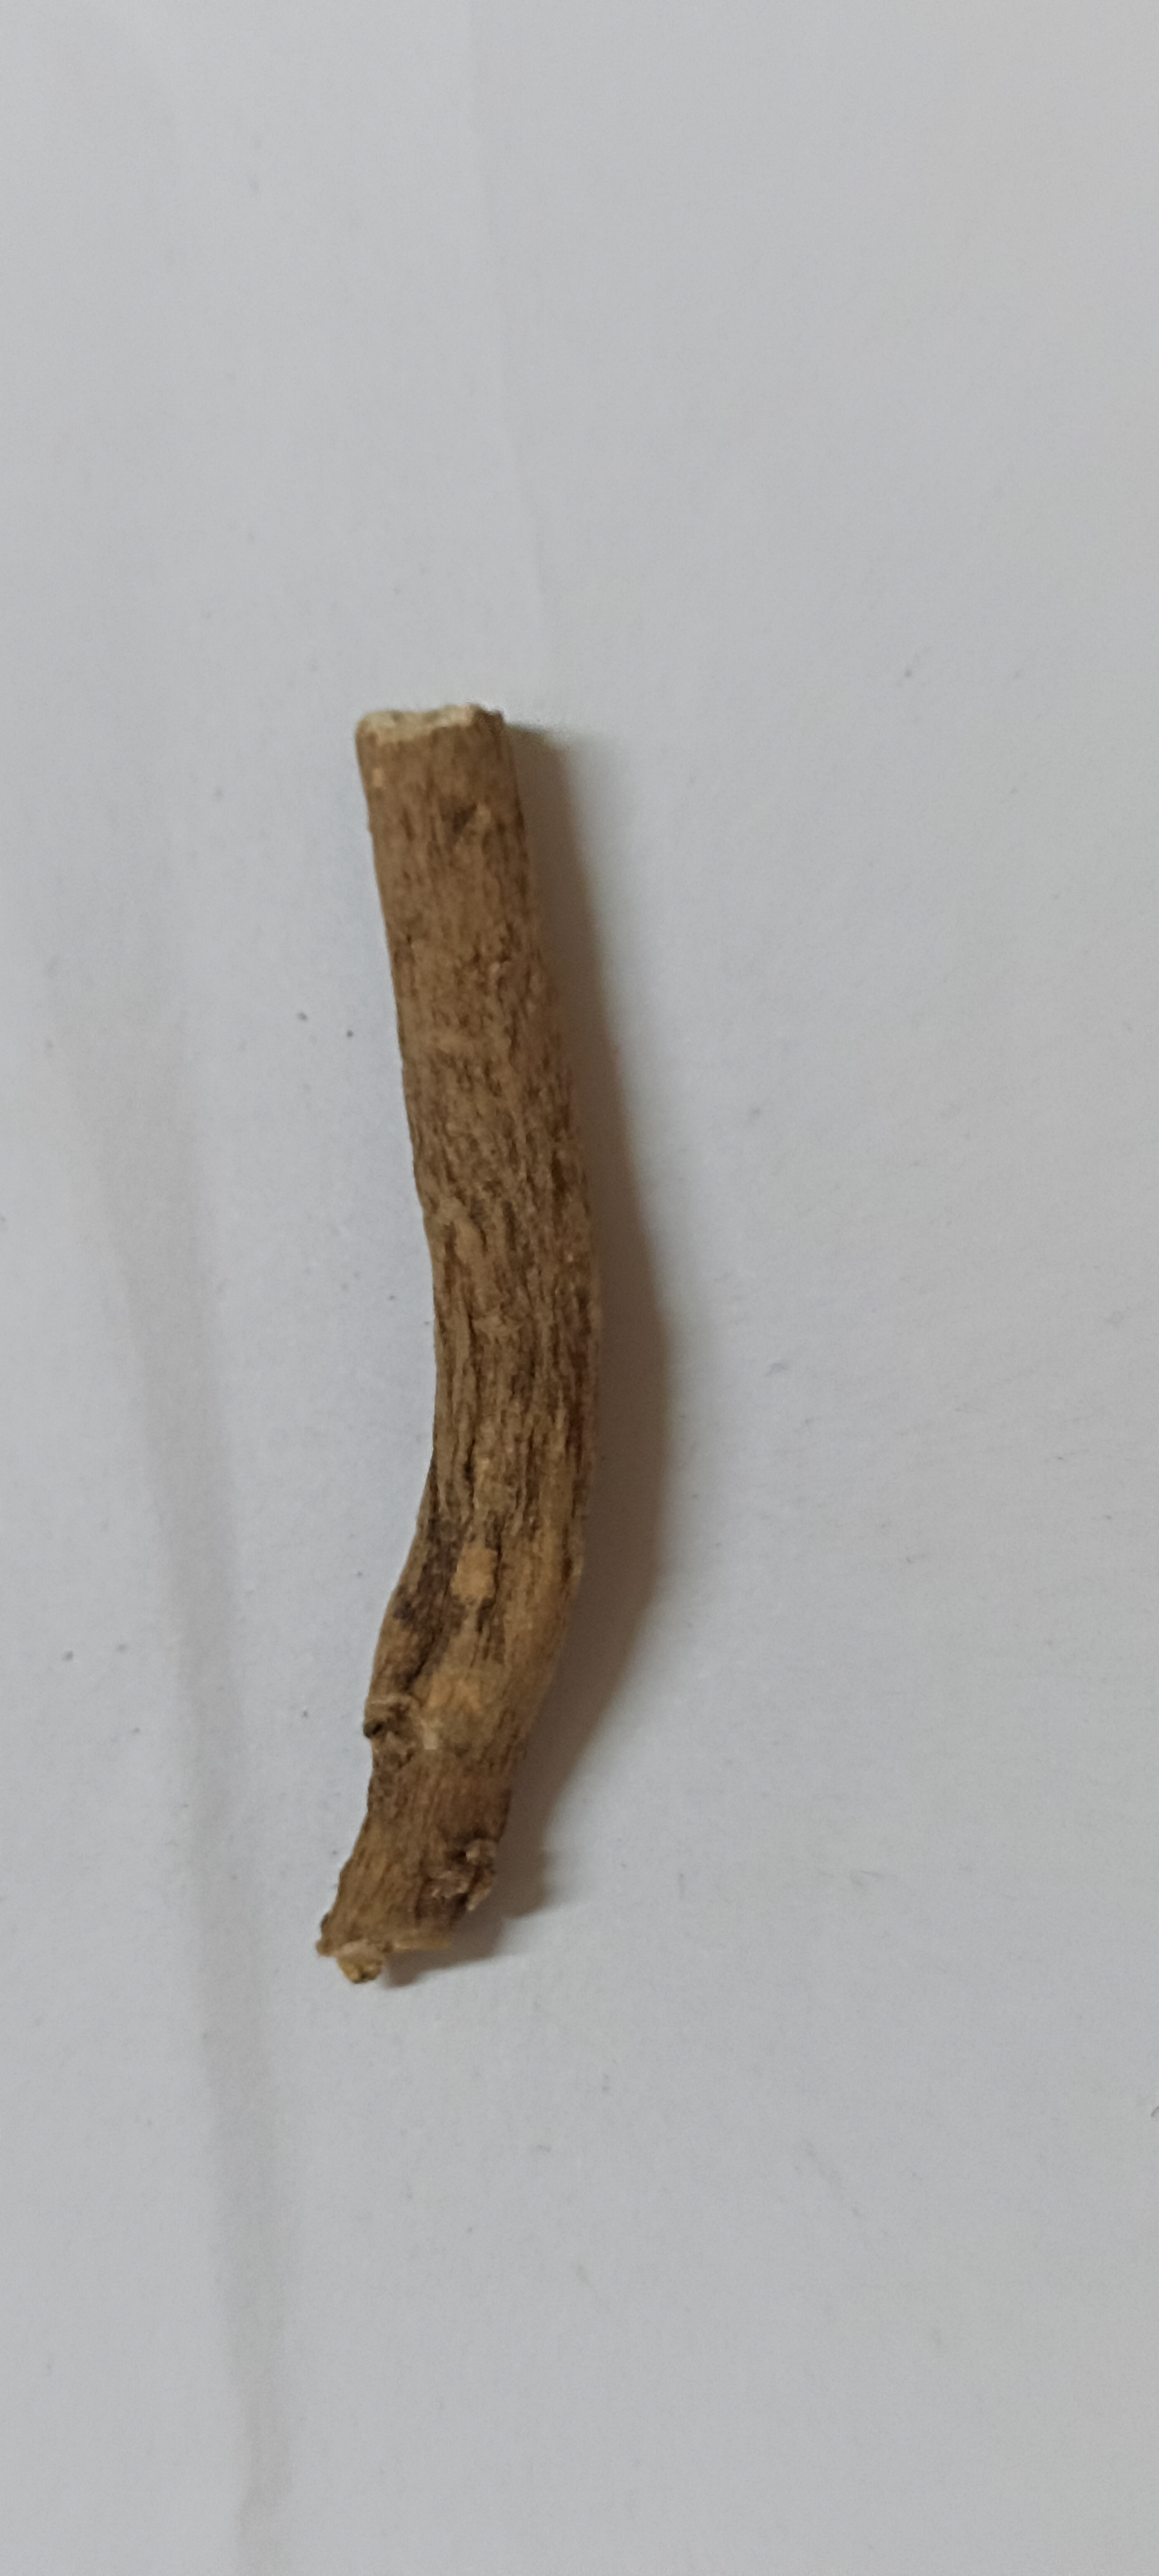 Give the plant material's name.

ashwagandha
